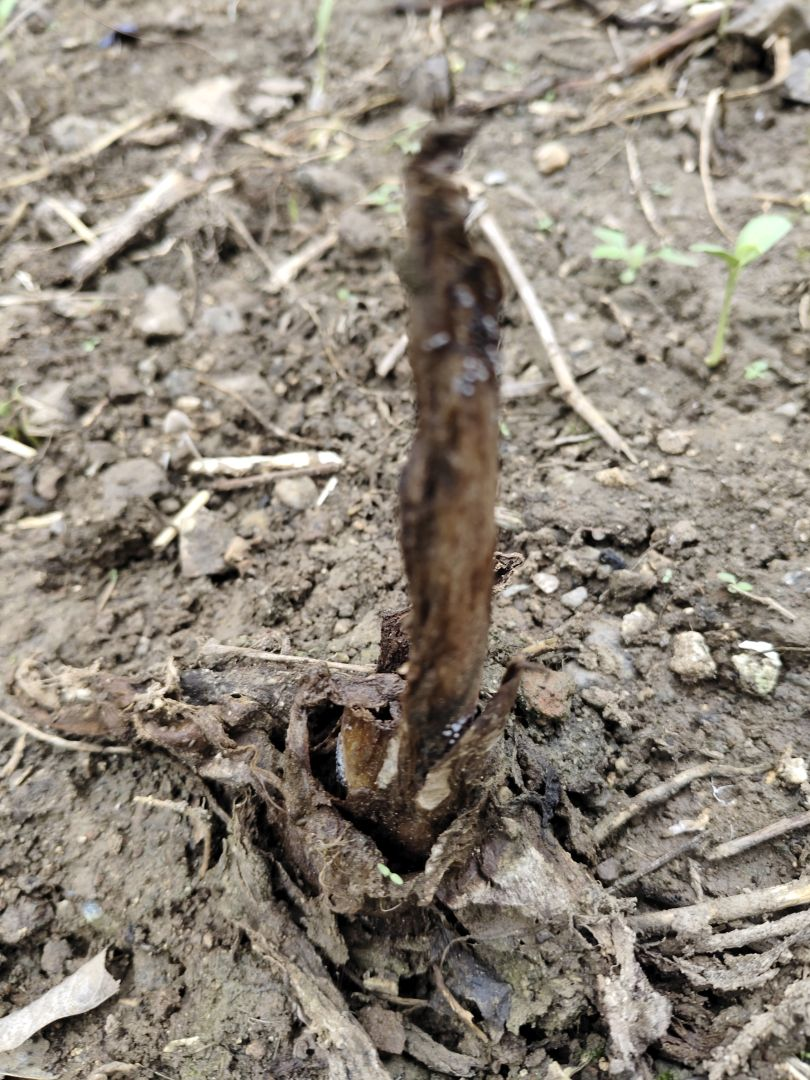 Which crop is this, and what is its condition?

taro, root rot
